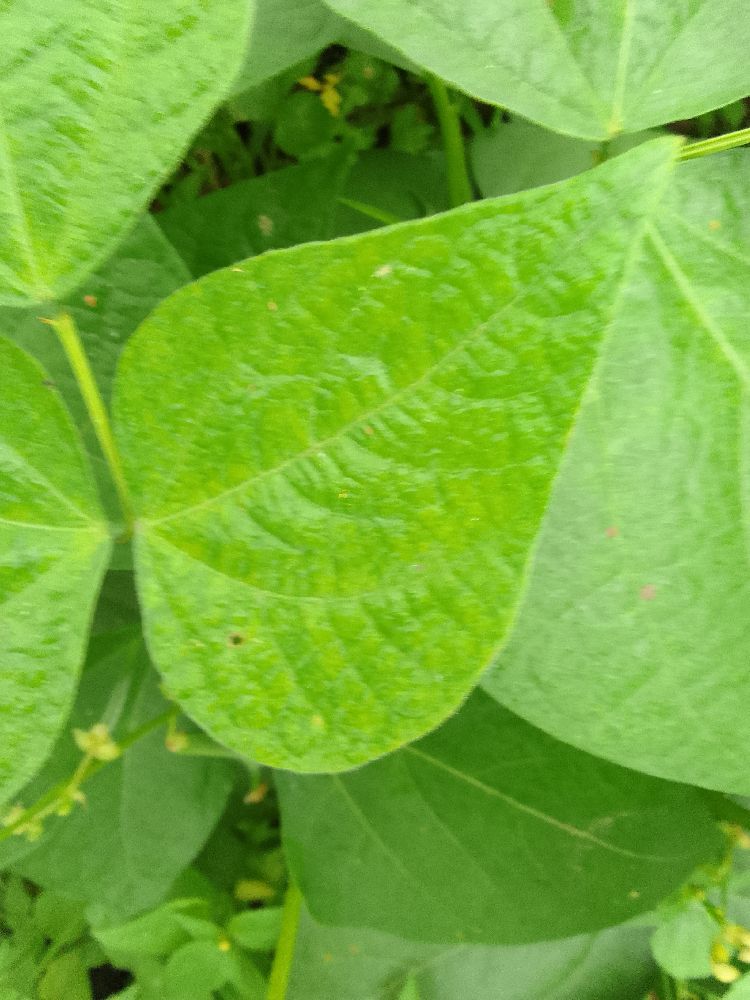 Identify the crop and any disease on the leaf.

common bean, healthy
